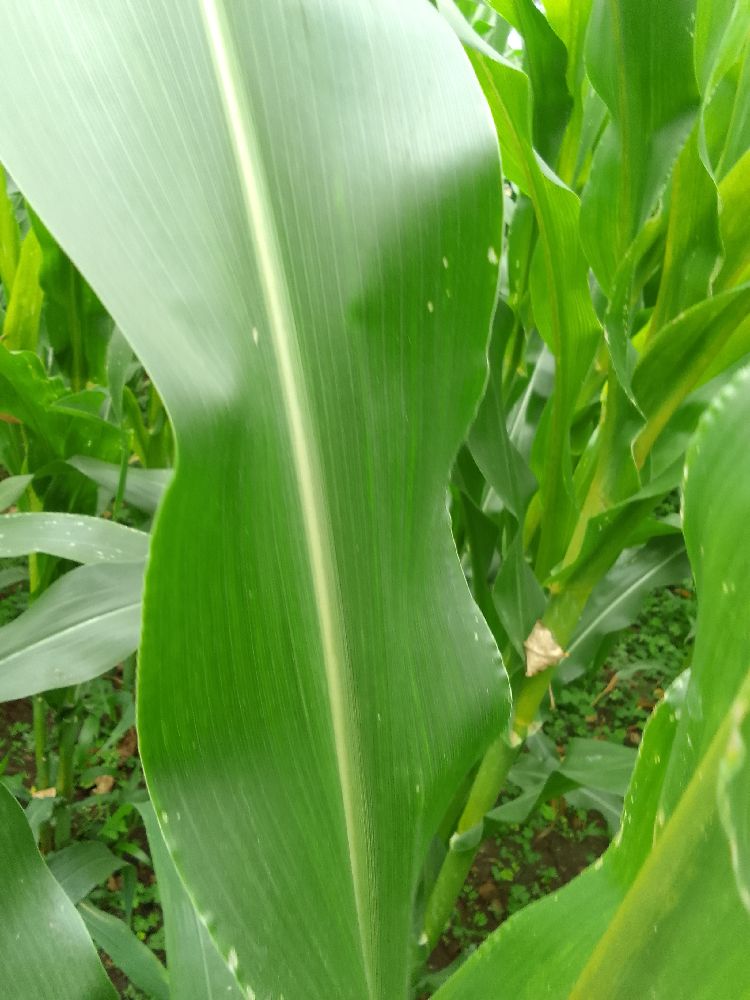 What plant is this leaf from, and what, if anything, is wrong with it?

maize, healthy
